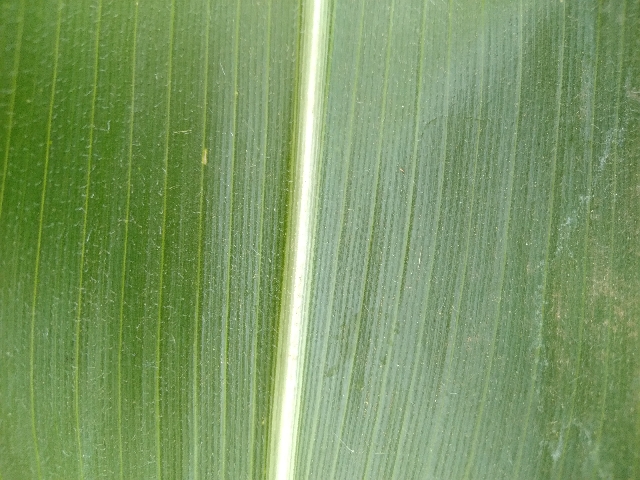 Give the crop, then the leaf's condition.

maize, healthy
